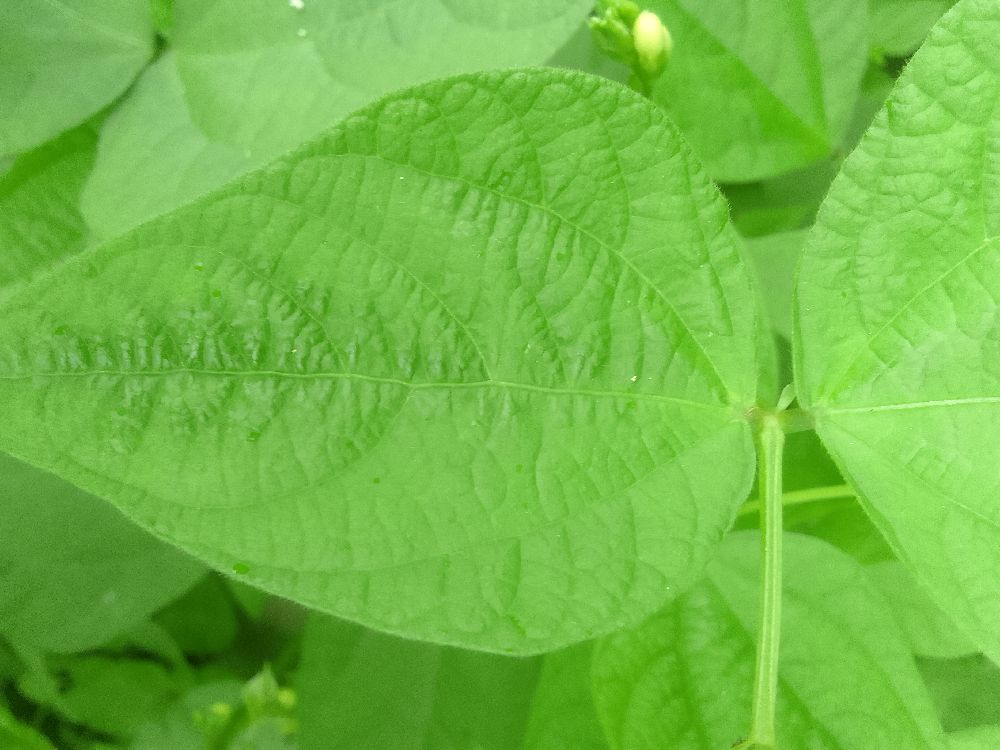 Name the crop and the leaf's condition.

common bean, healthy
